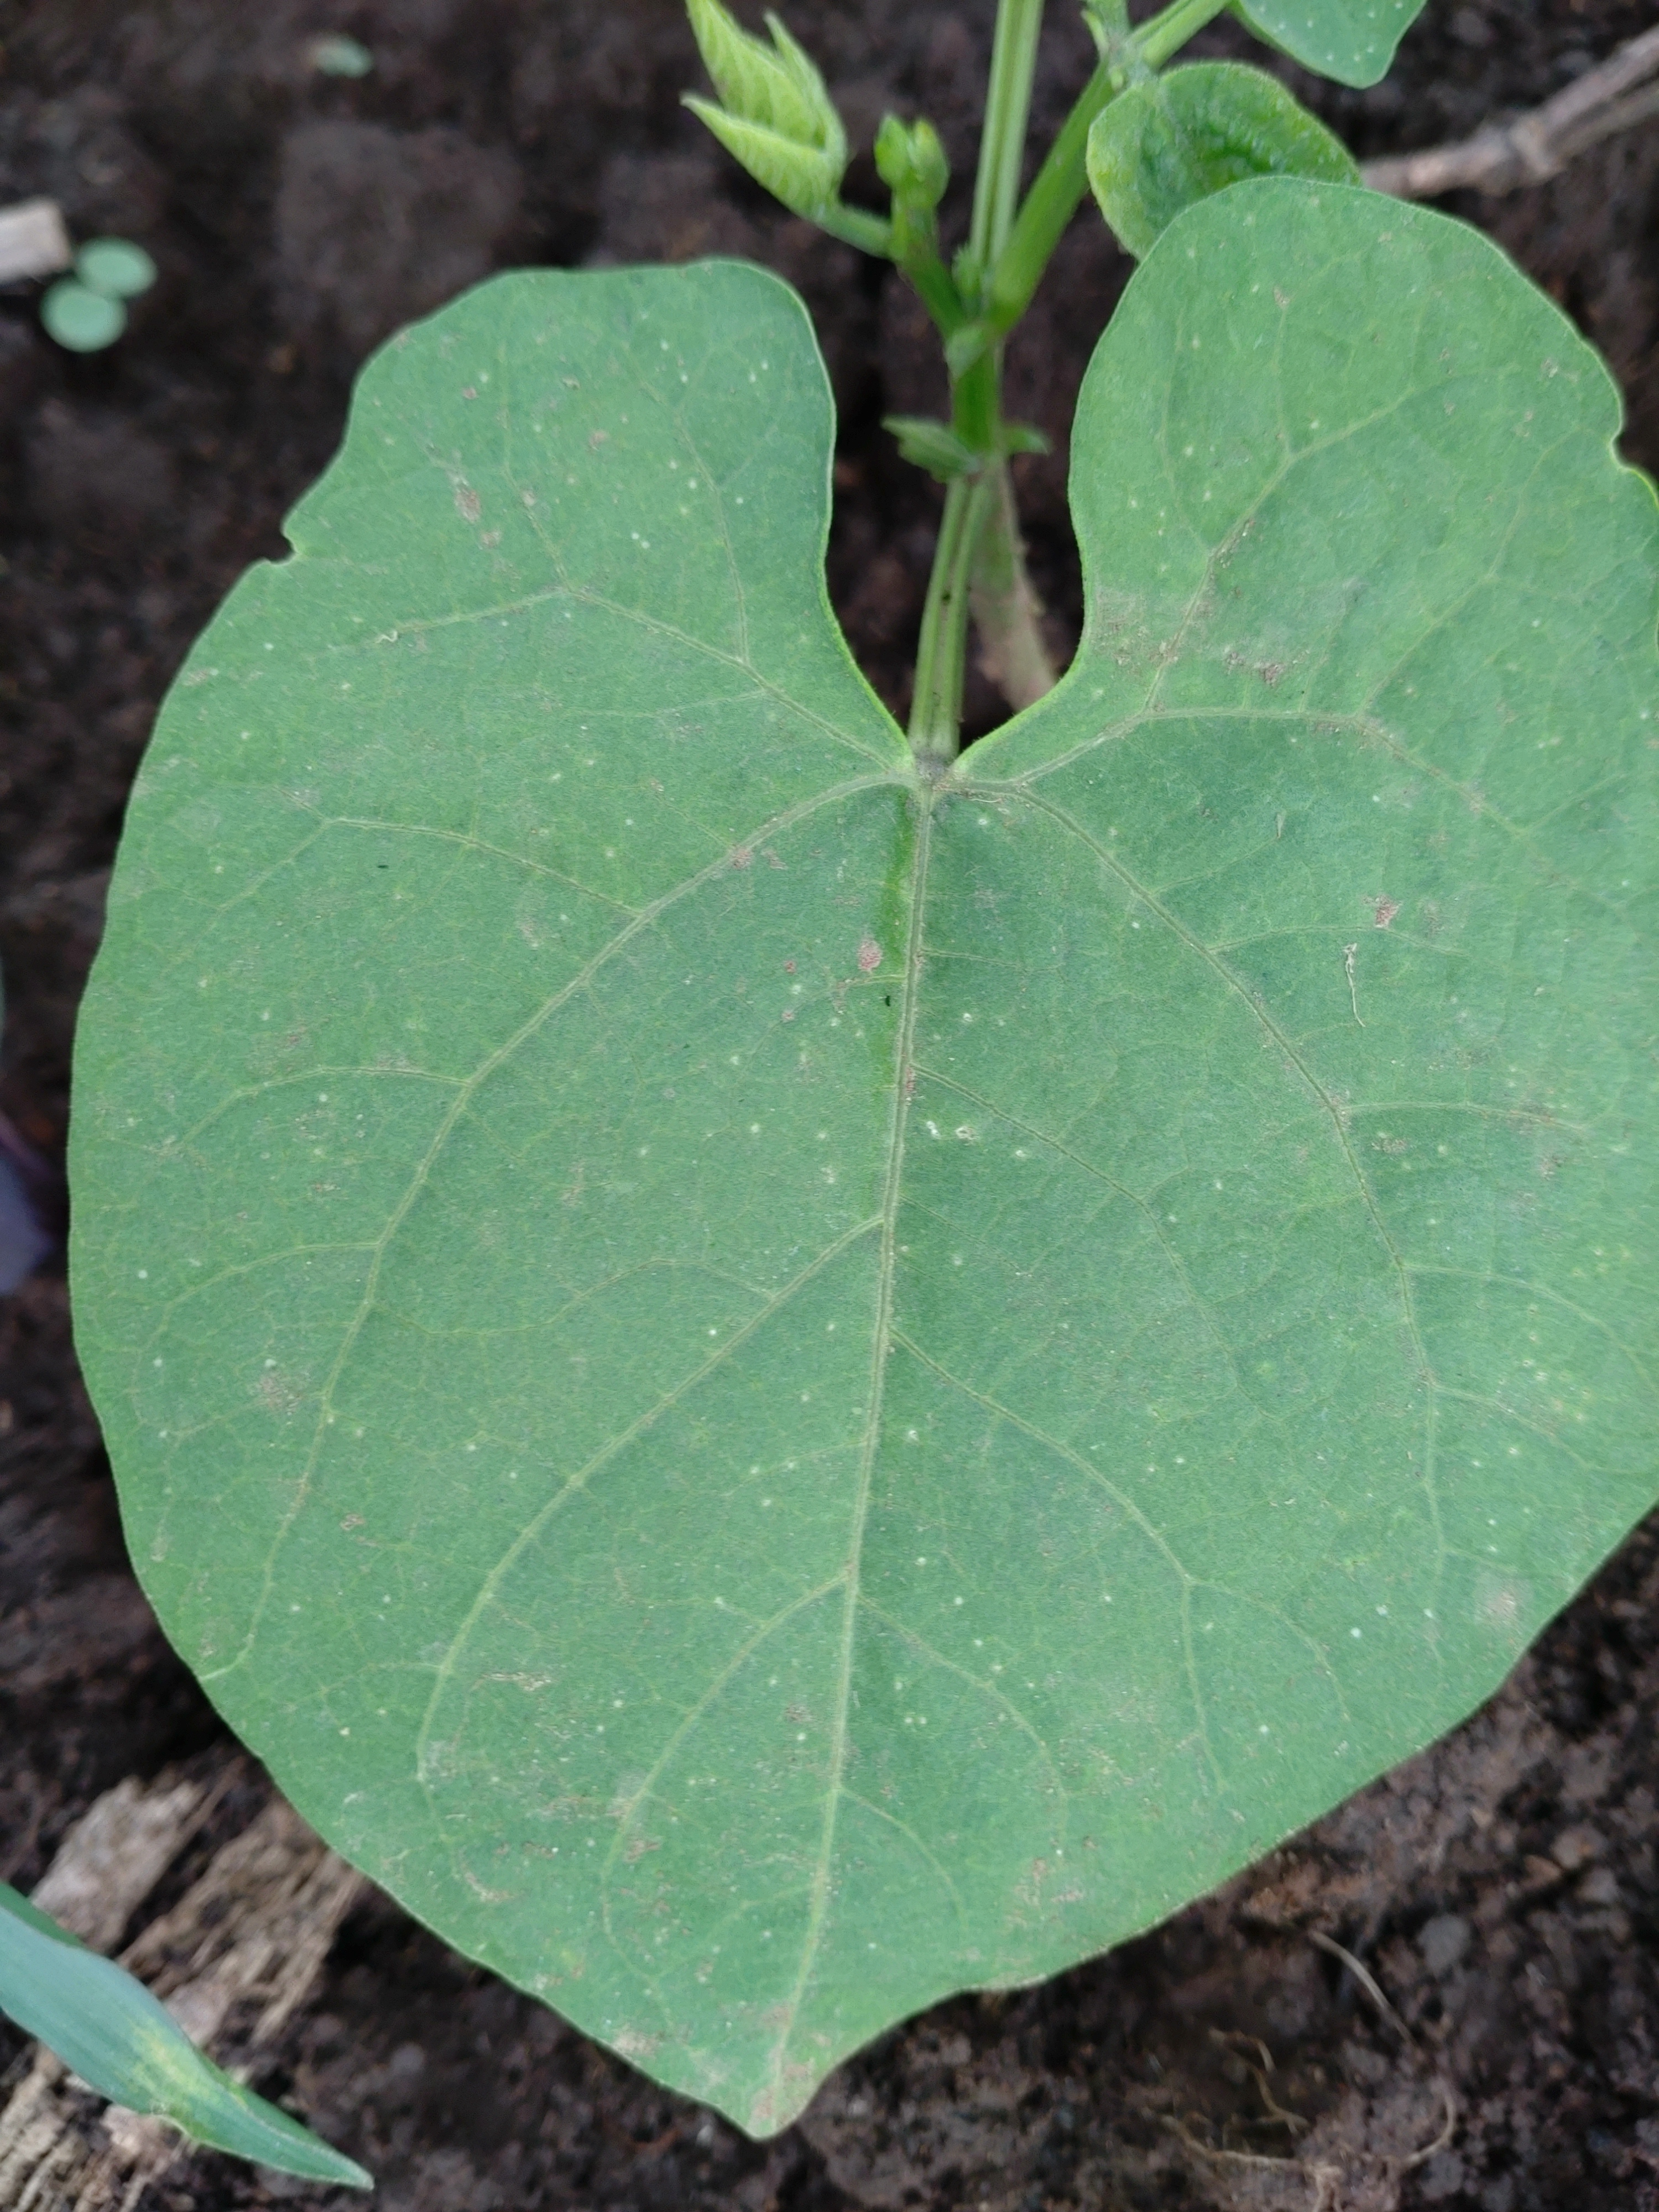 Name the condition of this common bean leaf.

healthy
